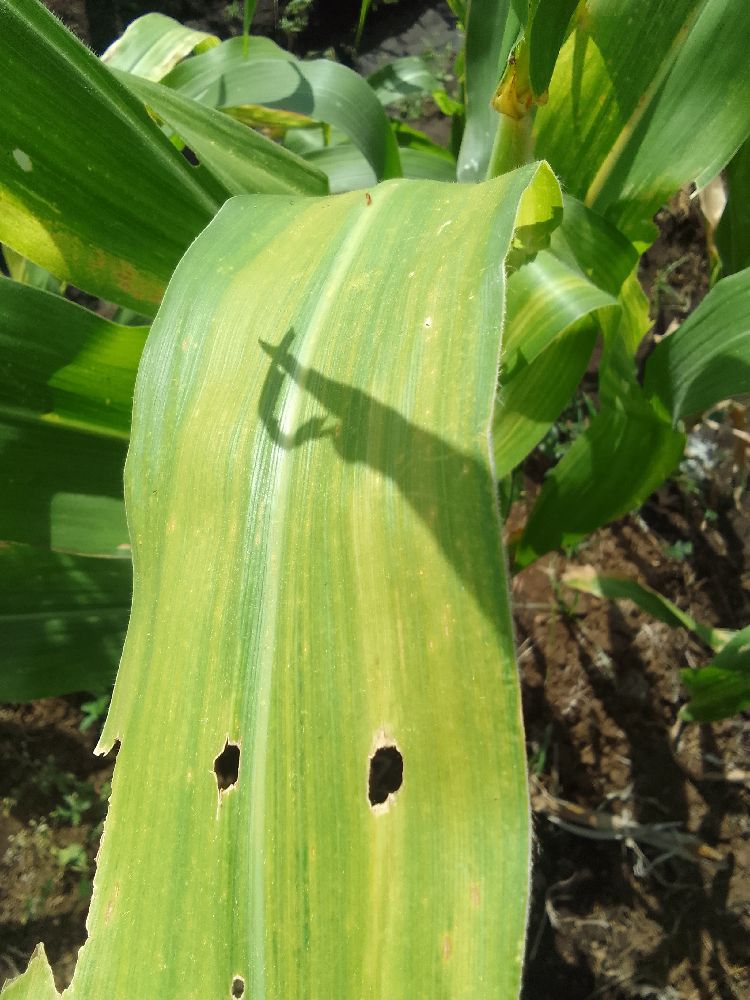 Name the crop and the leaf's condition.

maize, maize lethal necrosis
